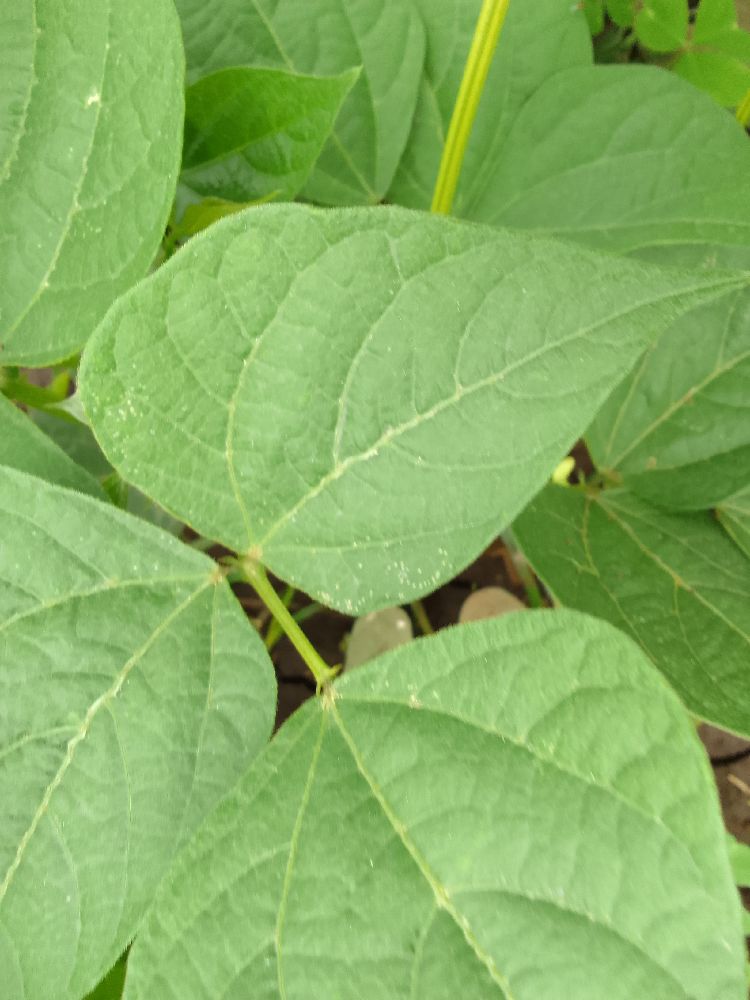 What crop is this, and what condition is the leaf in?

common bean, healthy
